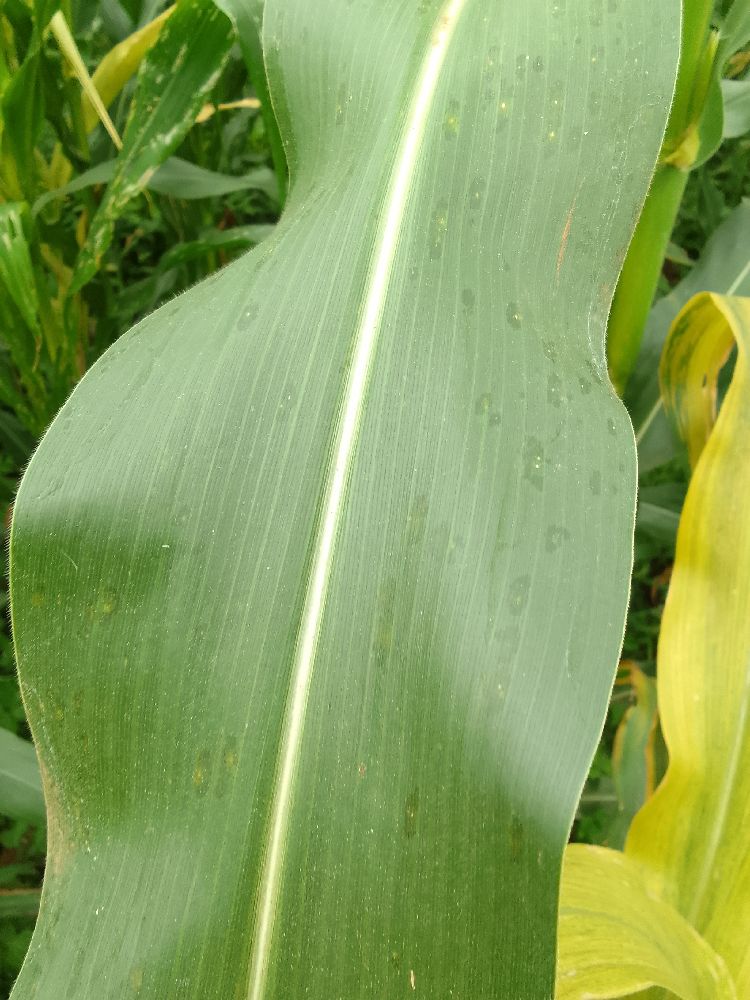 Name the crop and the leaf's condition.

maize, healthy
